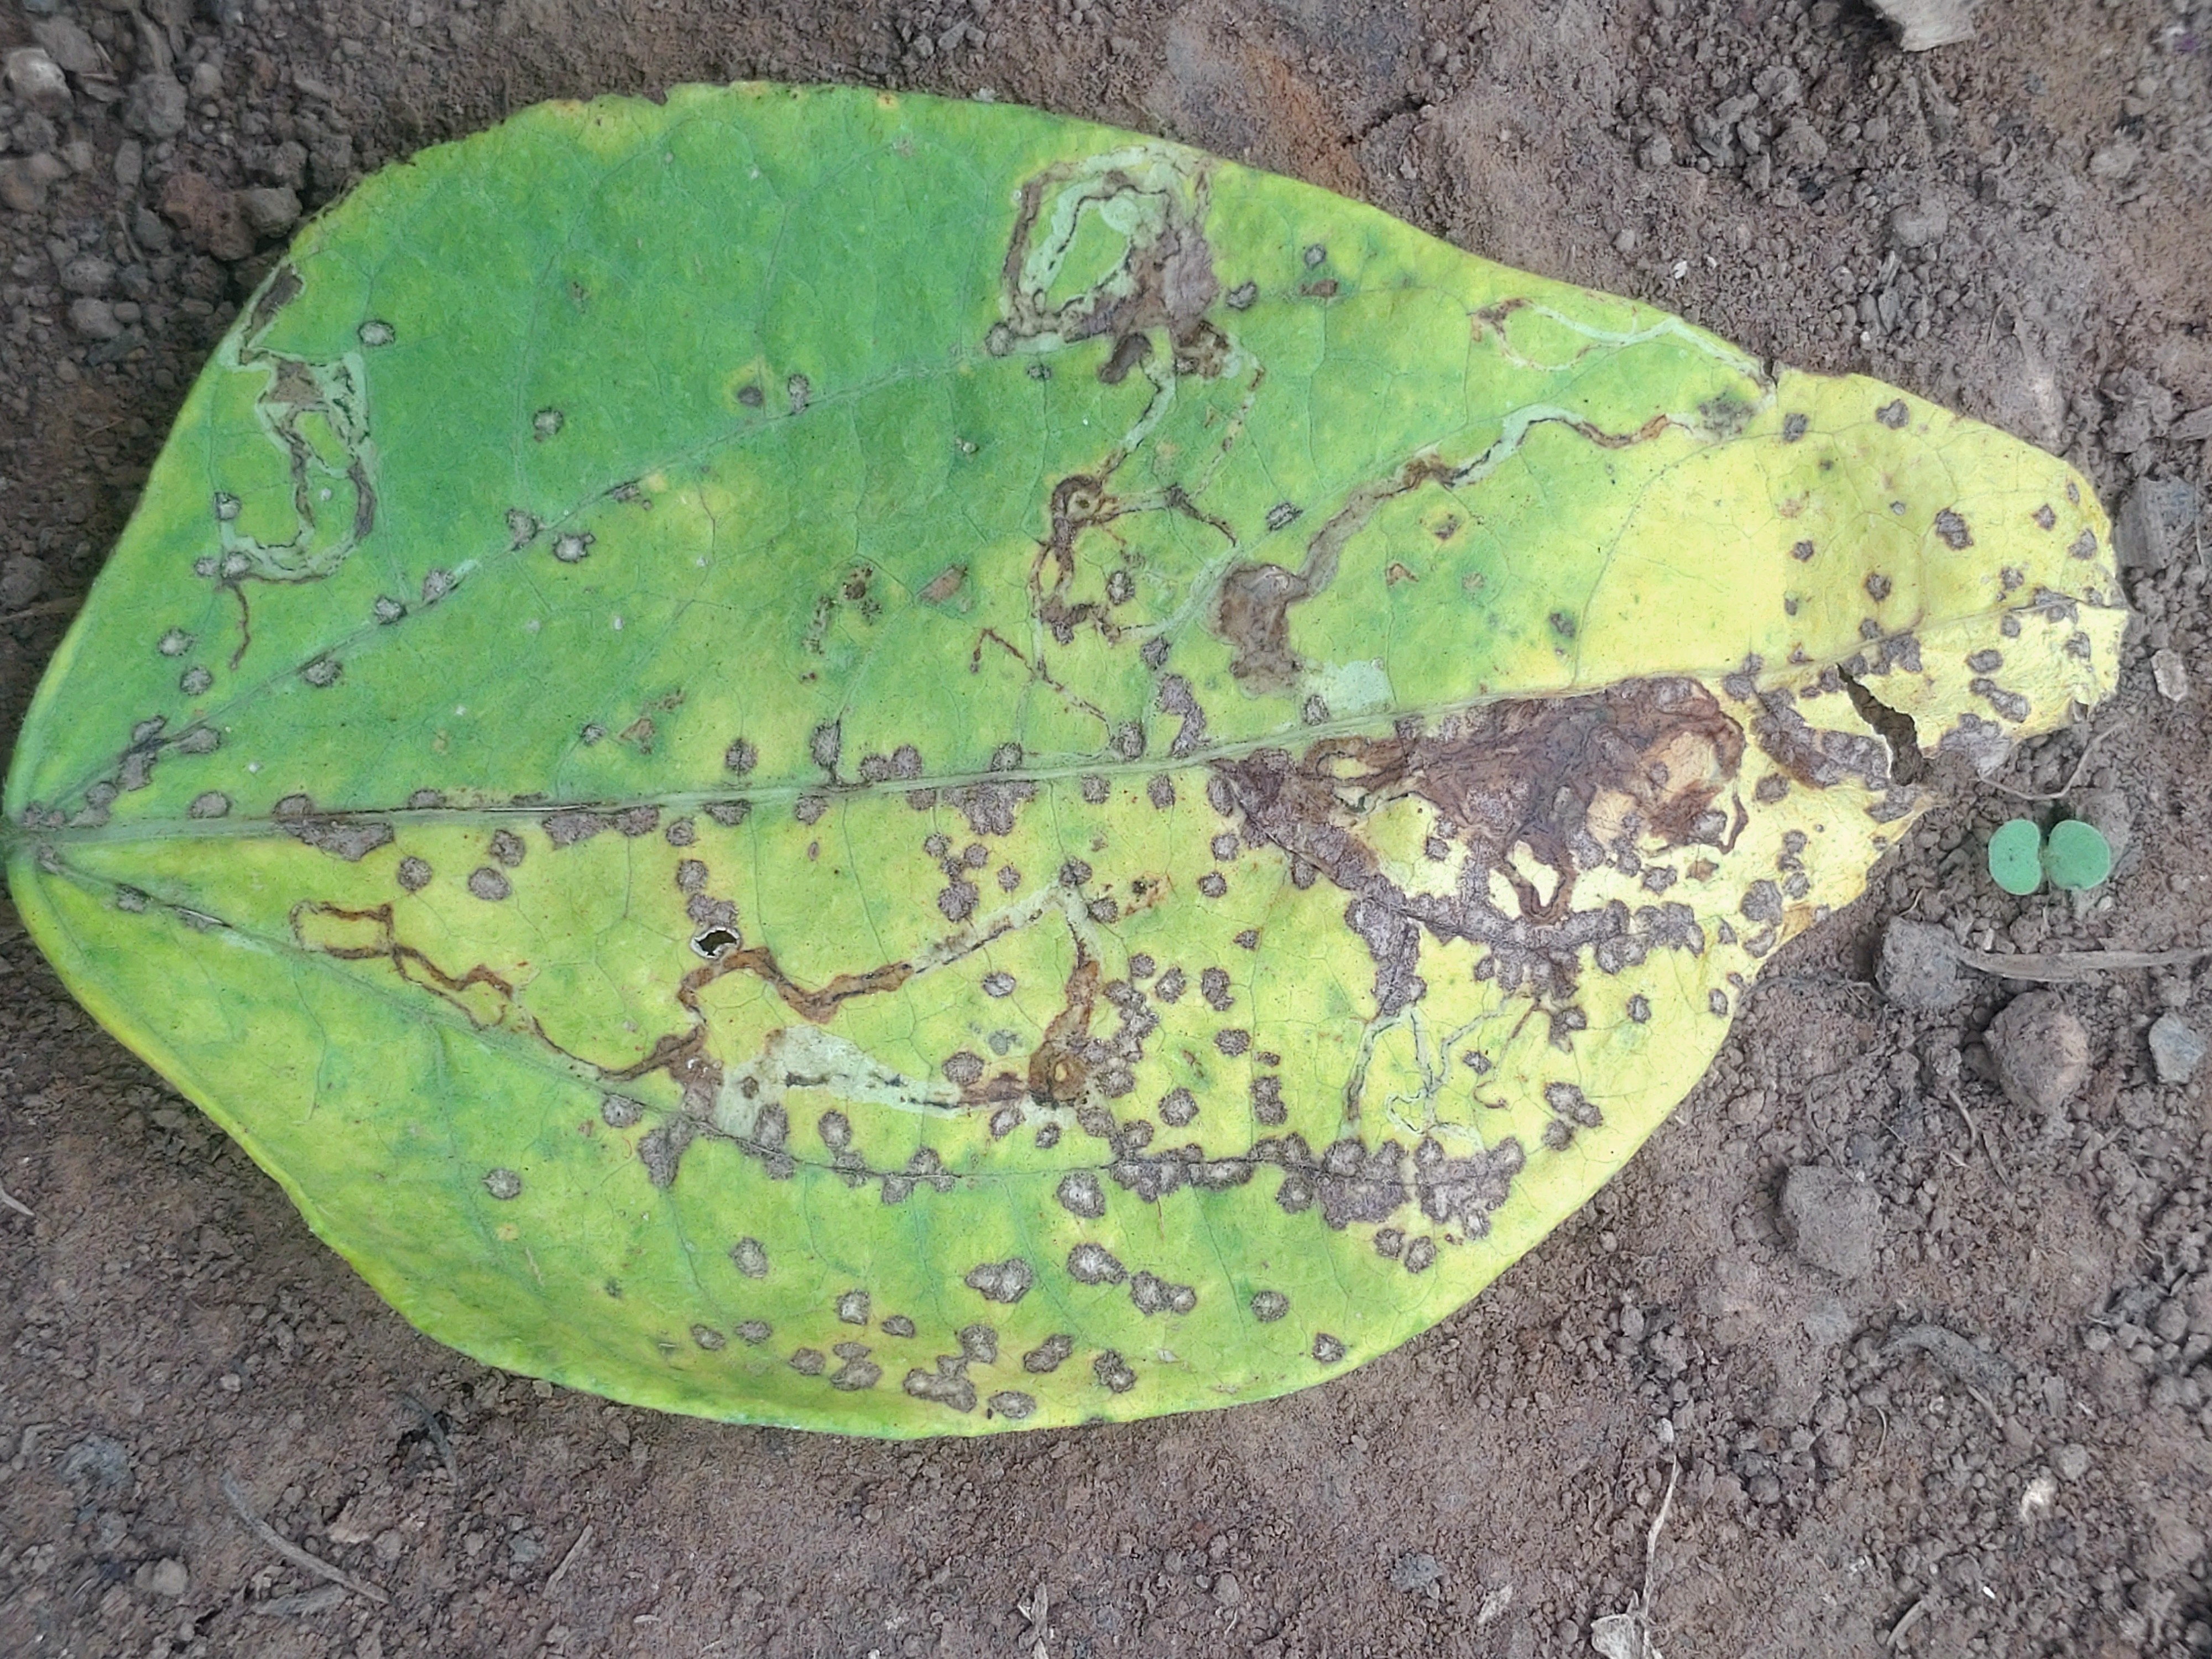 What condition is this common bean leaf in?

anthracnose
